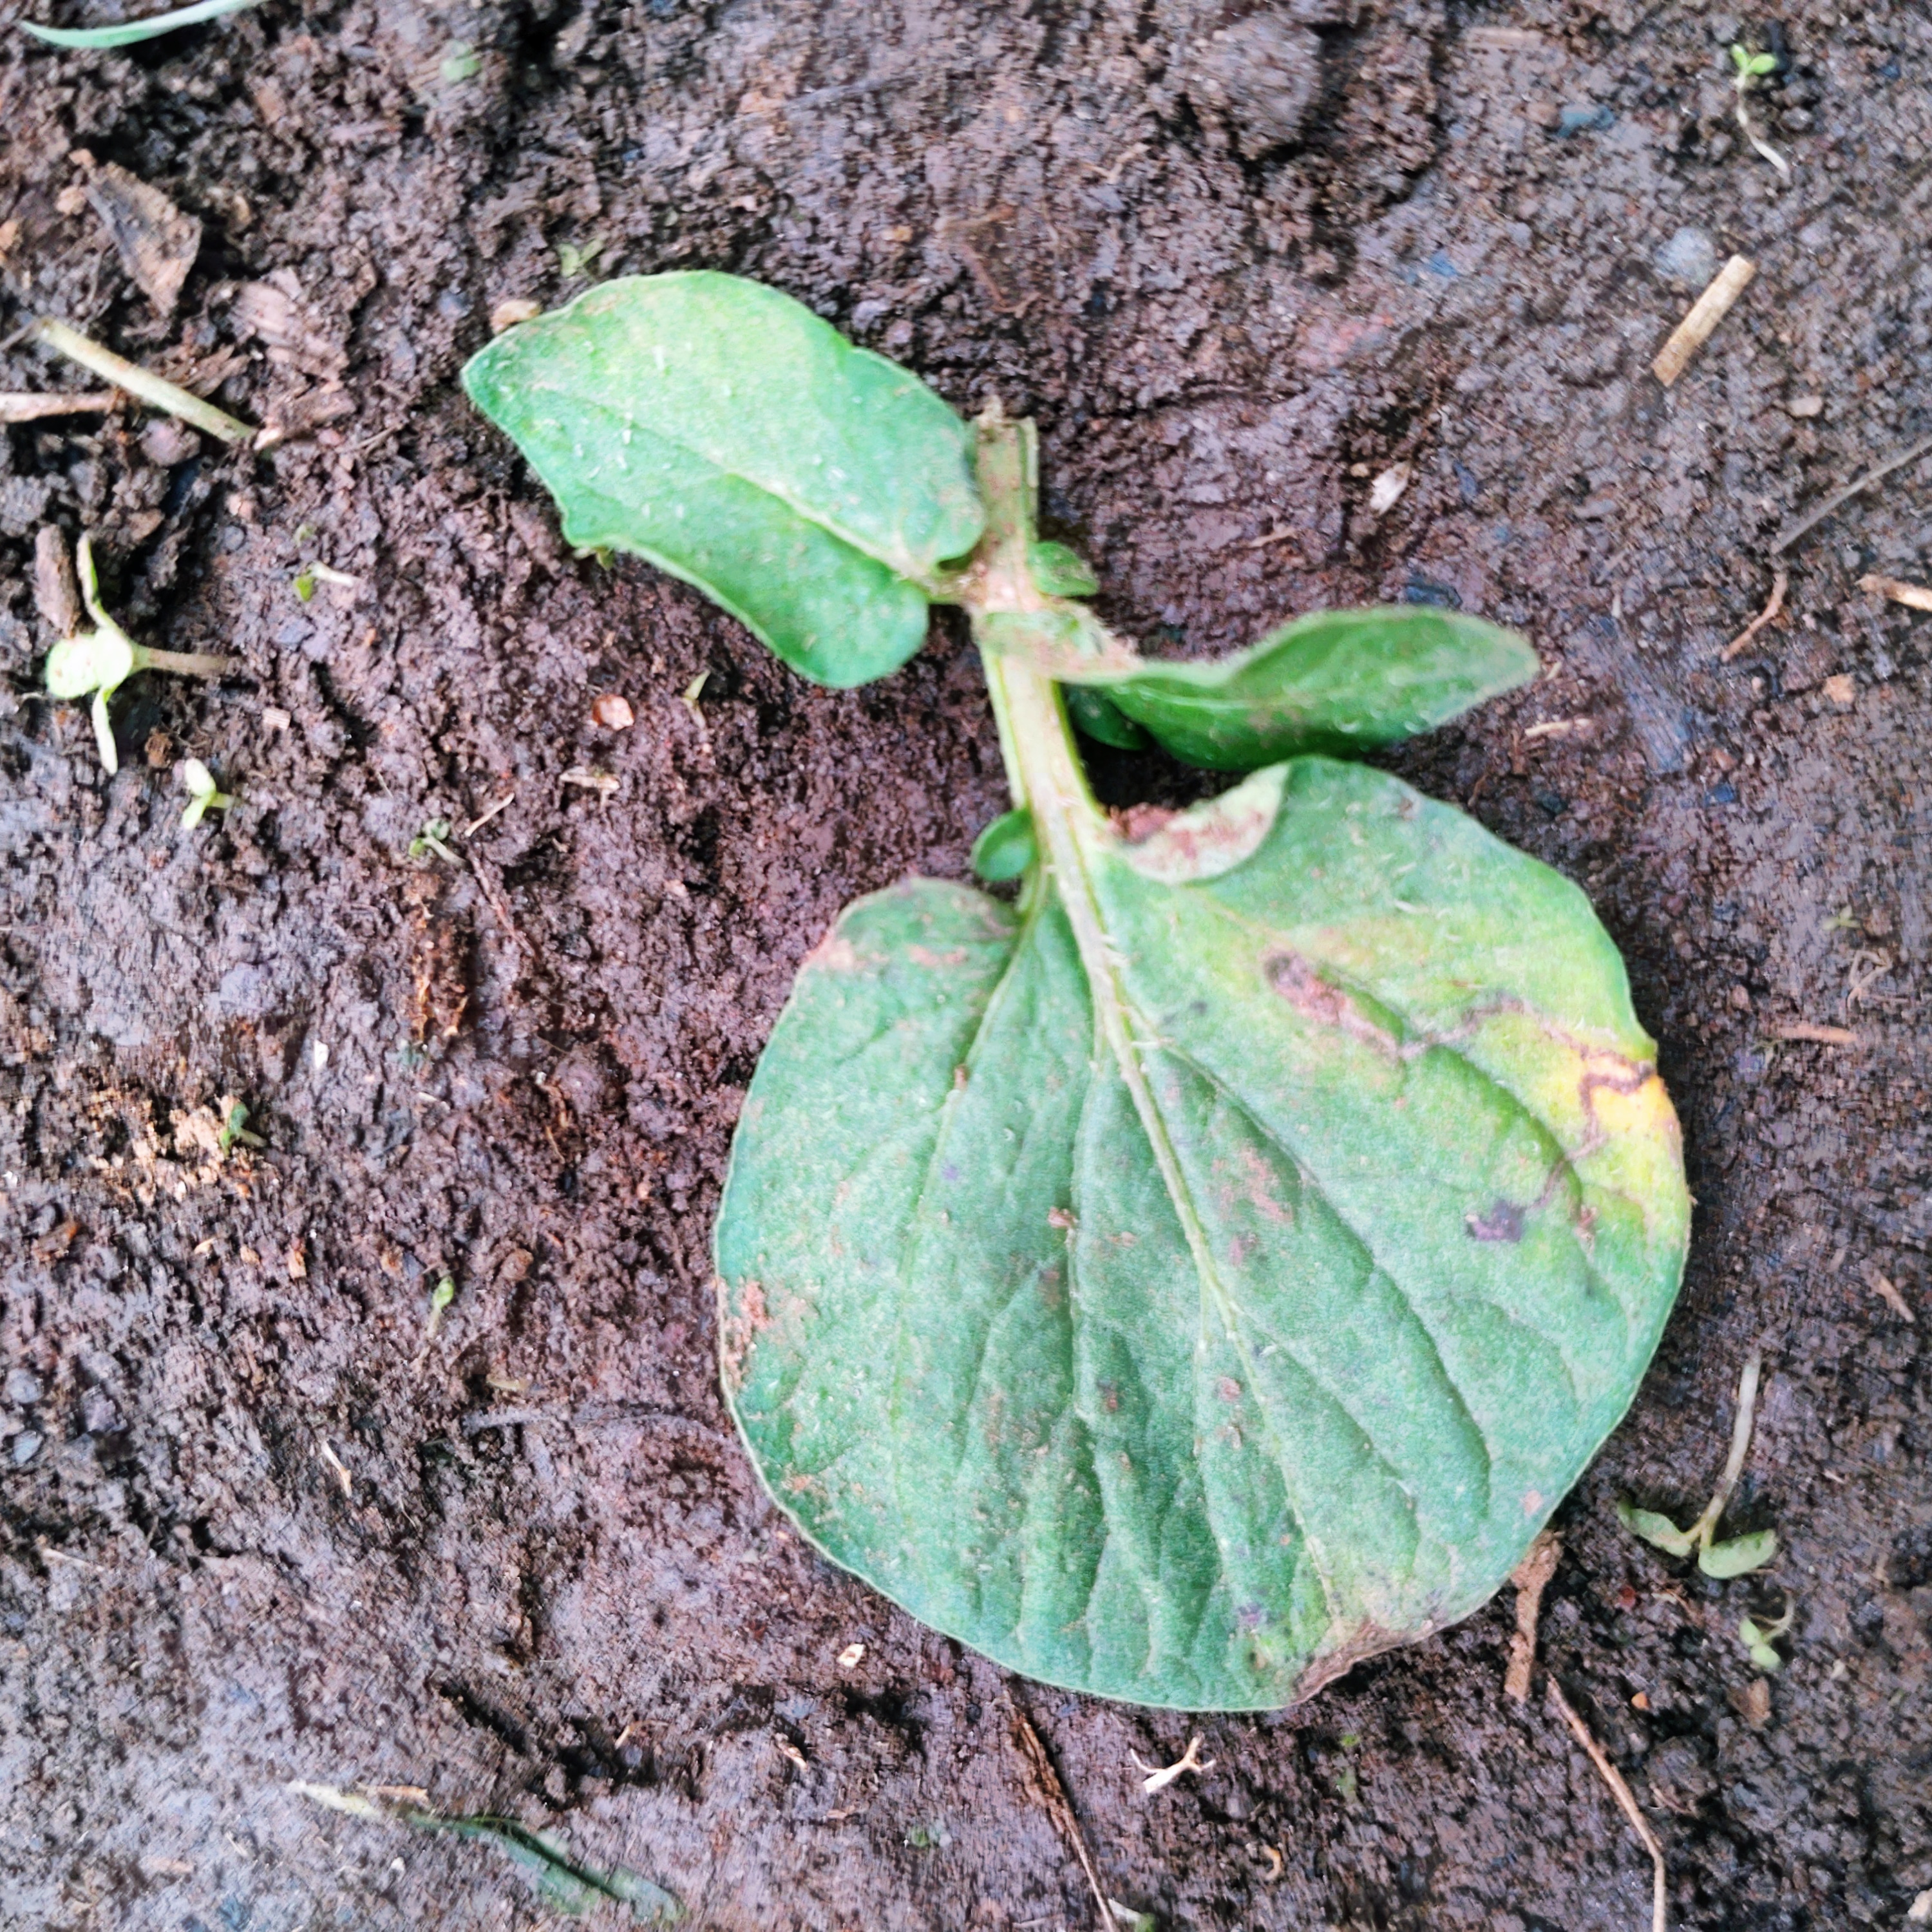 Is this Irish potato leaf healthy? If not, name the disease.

late blight
